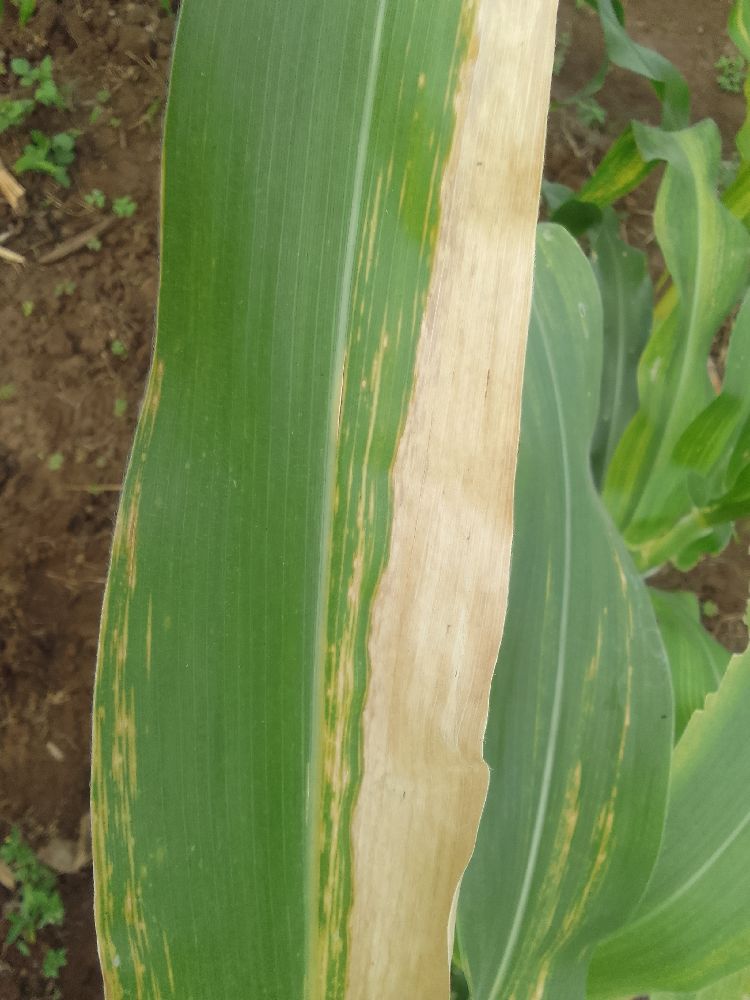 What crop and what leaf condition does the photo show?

maize, maize lethal necrosis
